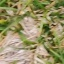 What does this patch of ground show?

grass
